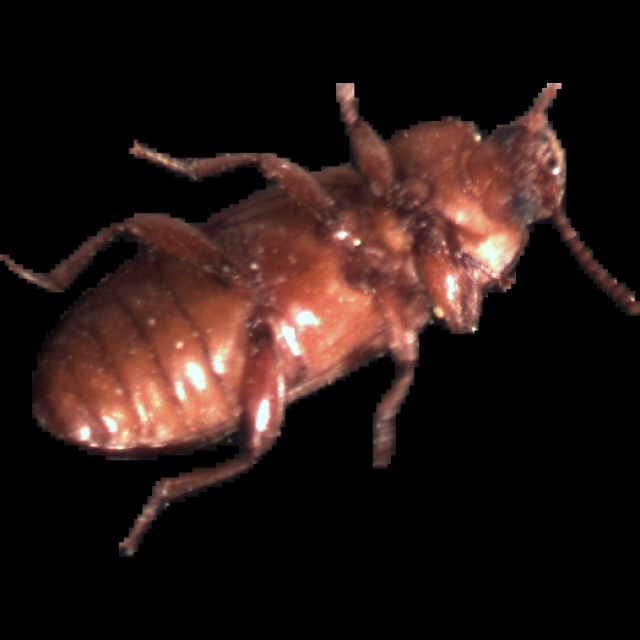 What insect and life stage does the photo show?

mealworm beetle
